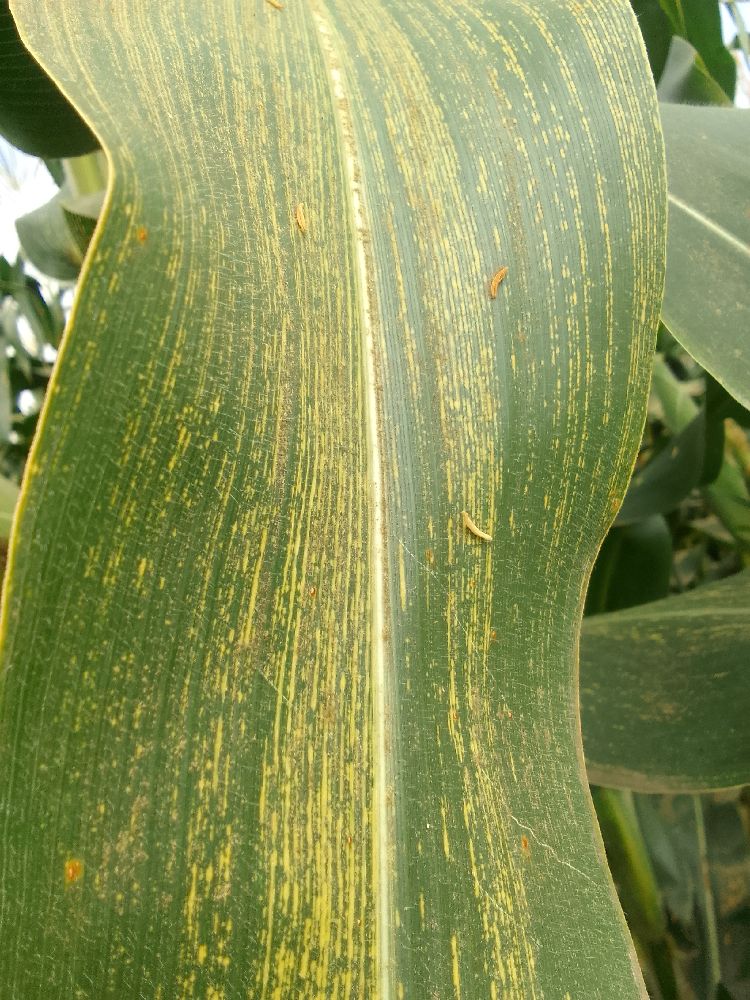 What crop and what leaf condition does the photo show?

maize, maize streak virus
